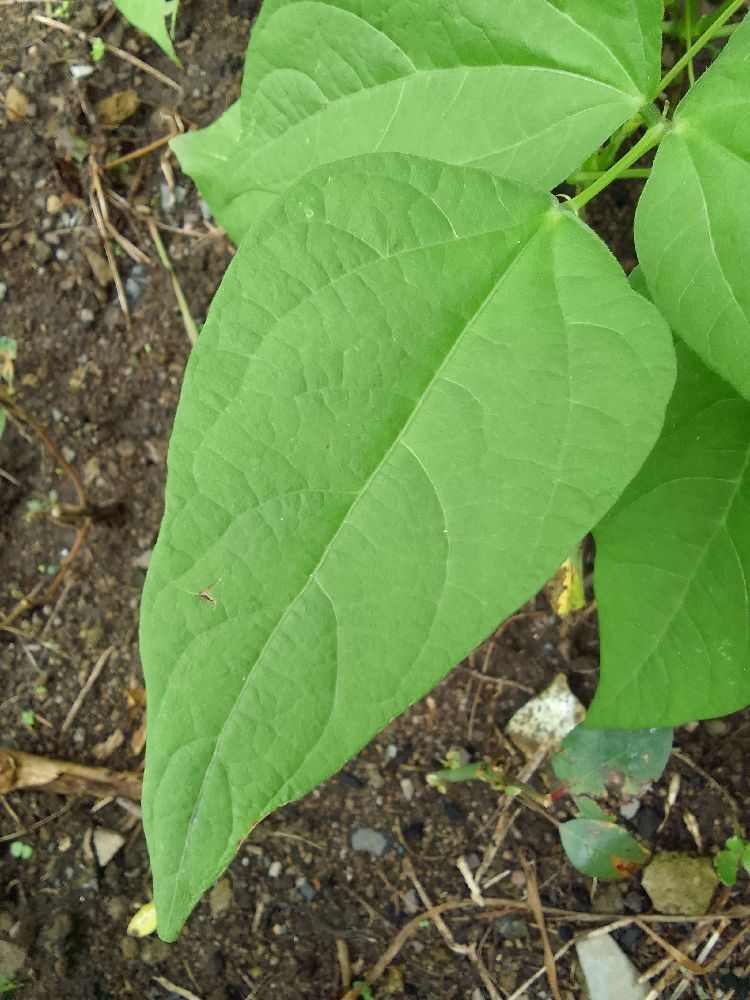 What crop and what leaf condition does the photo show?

common bean, healthy
